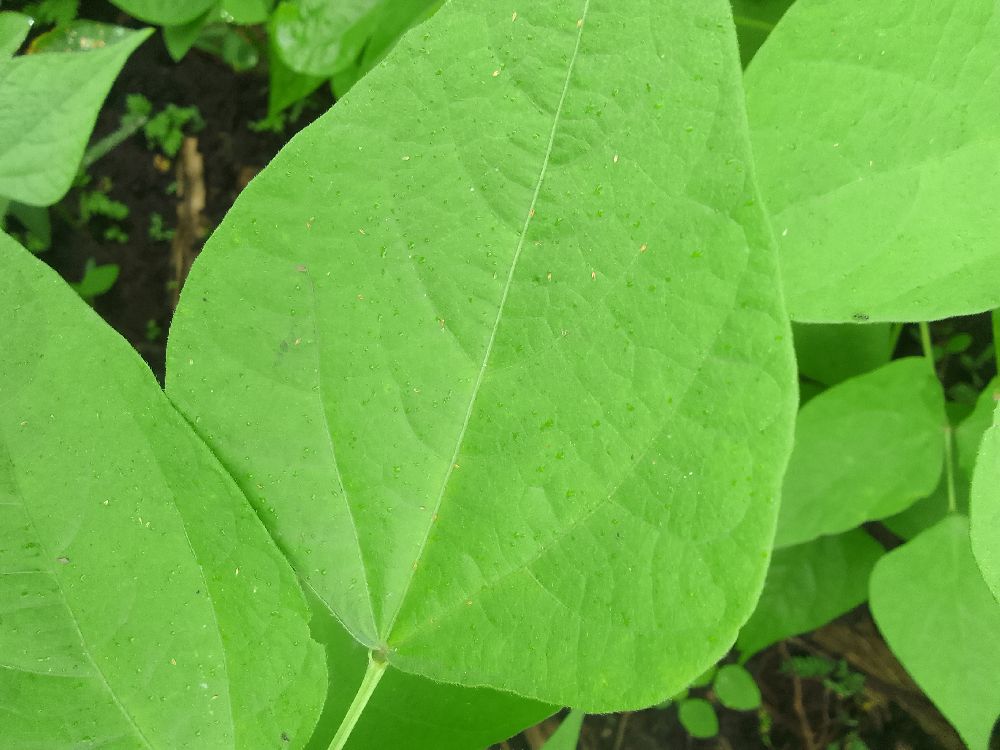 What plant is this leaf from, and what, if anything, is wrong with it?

common bean, healthy
